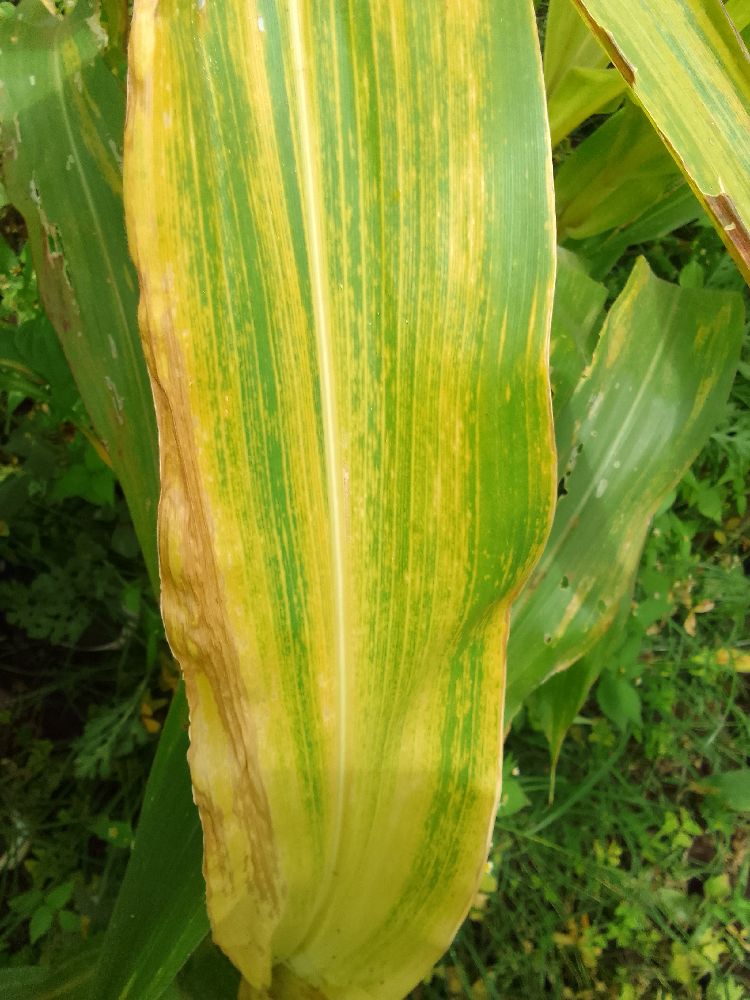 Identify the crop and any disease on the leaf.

maize, maize lethal necrosis
